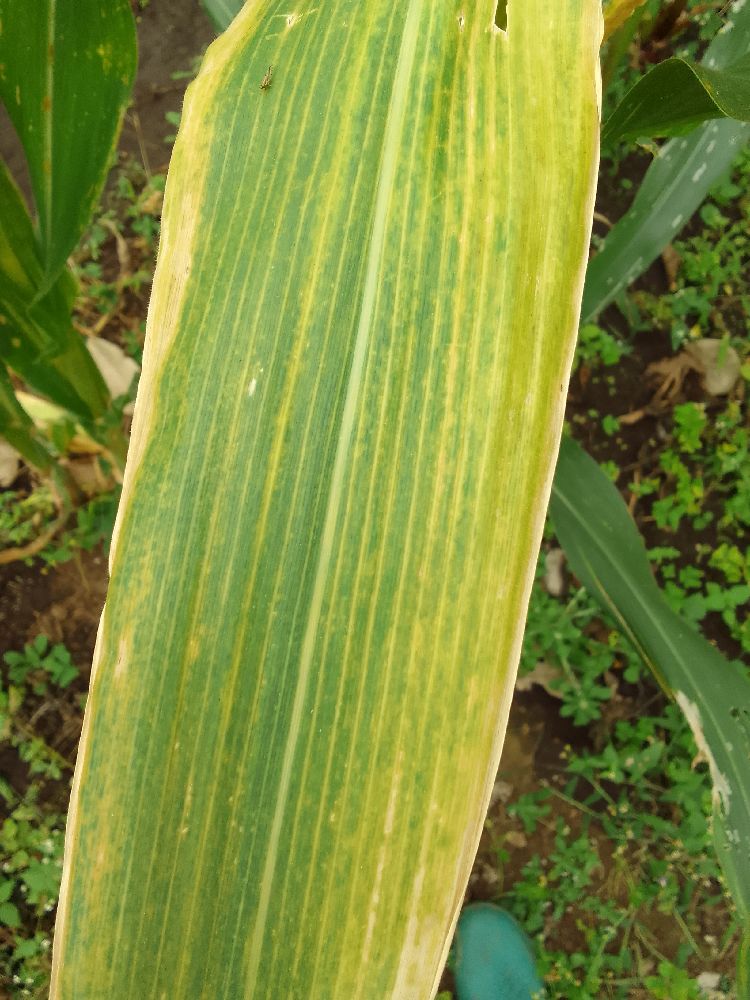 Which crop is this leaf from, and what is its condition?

maize, maize lethal necrosis
